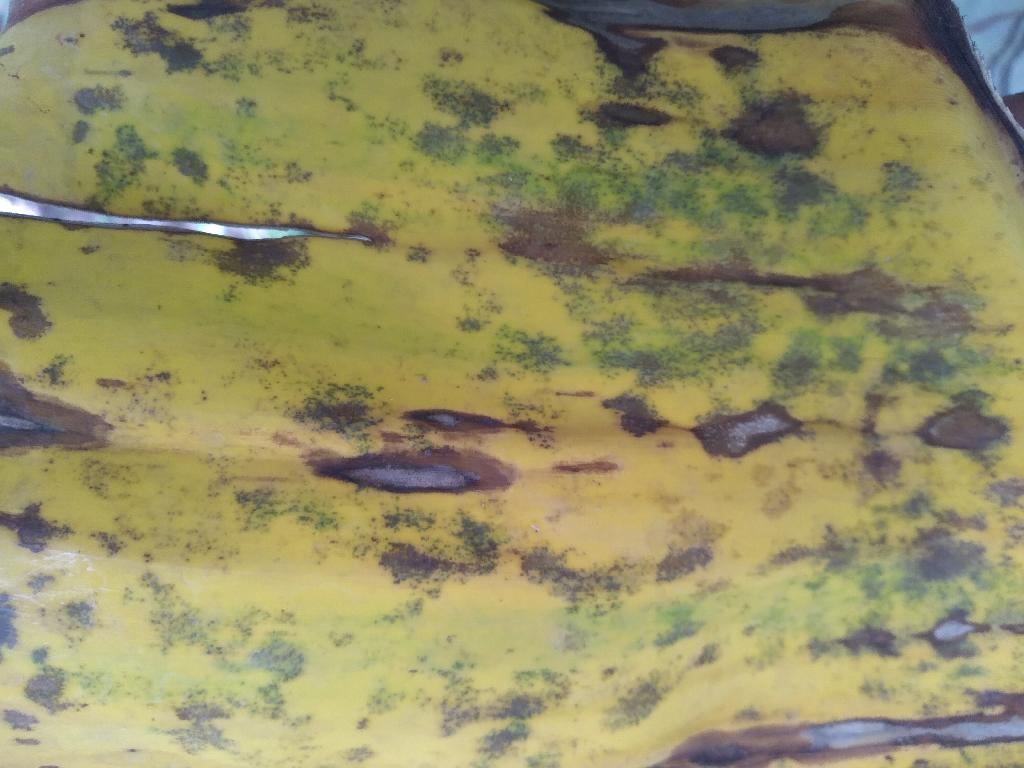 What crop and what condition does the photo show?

banana, black sigatoka
